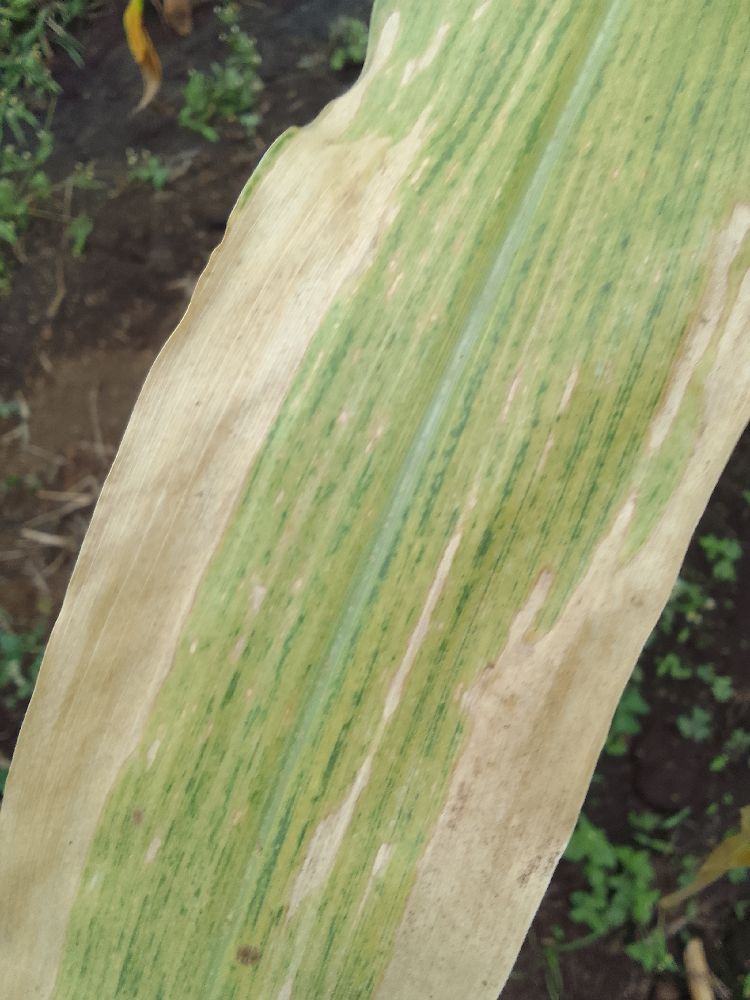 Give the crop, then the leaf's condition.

maize, maize lethal necrosis
